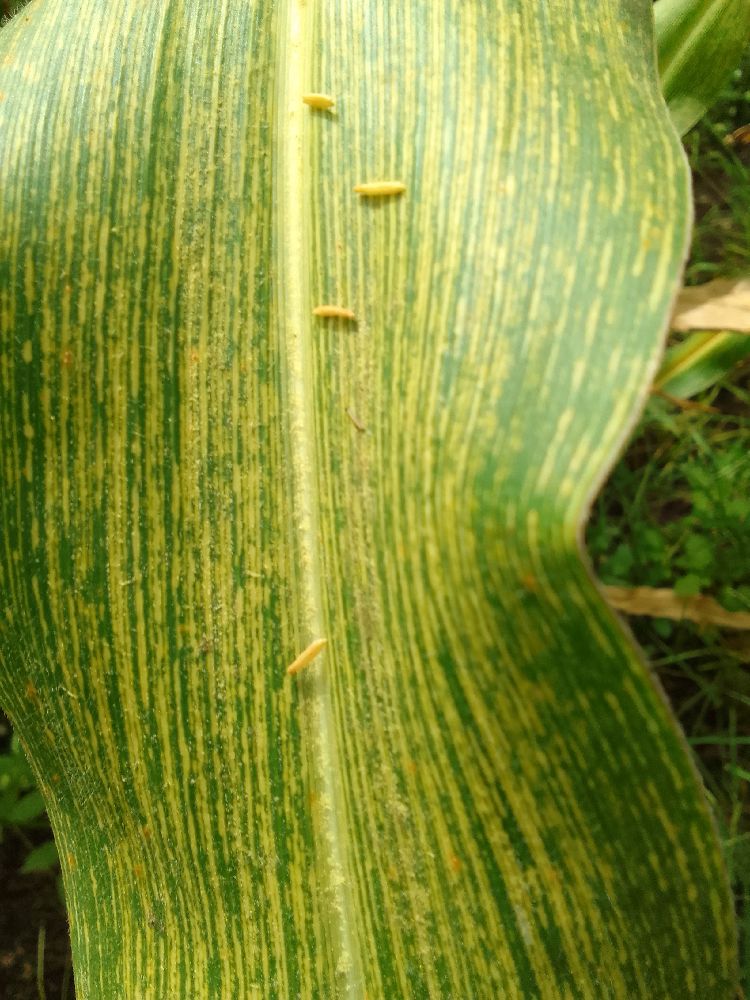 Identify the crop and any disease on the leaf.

maize, maize streak virus
